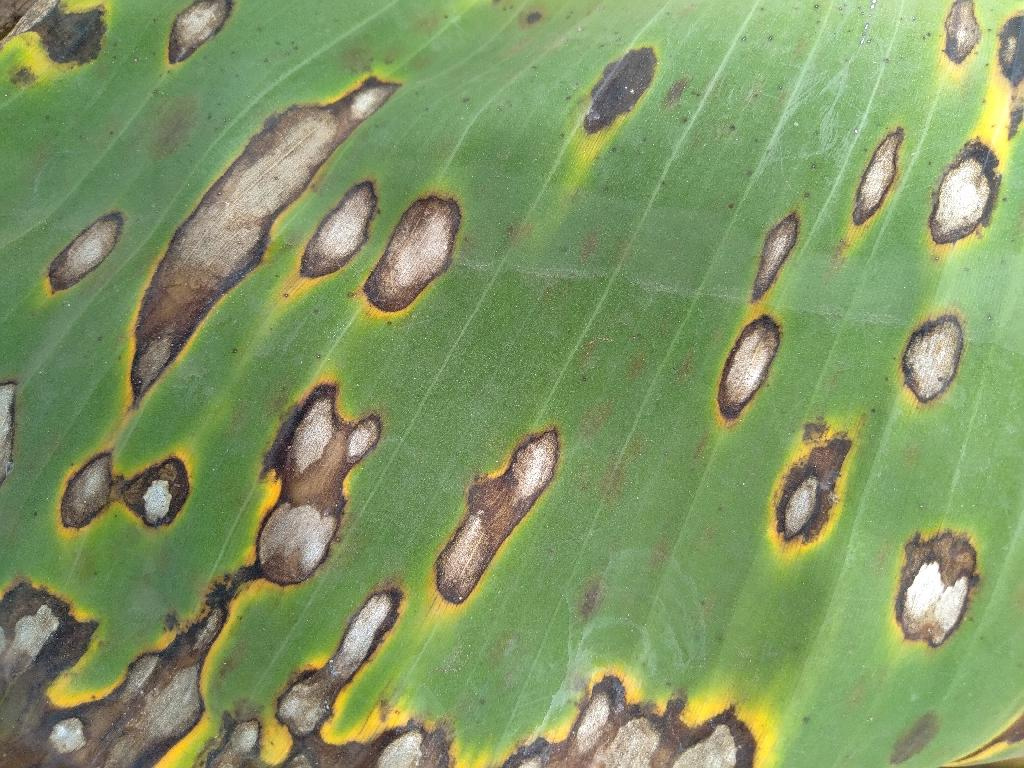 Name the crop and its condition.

banana, black sigatoka
